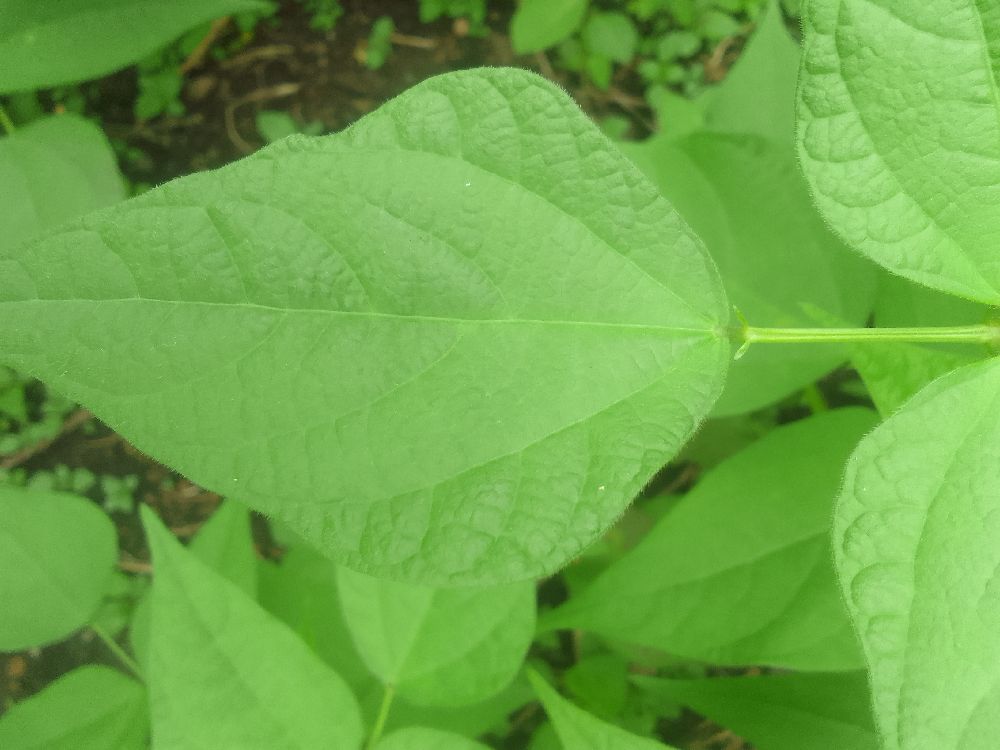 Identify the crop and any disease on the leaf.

common bean, healthy
